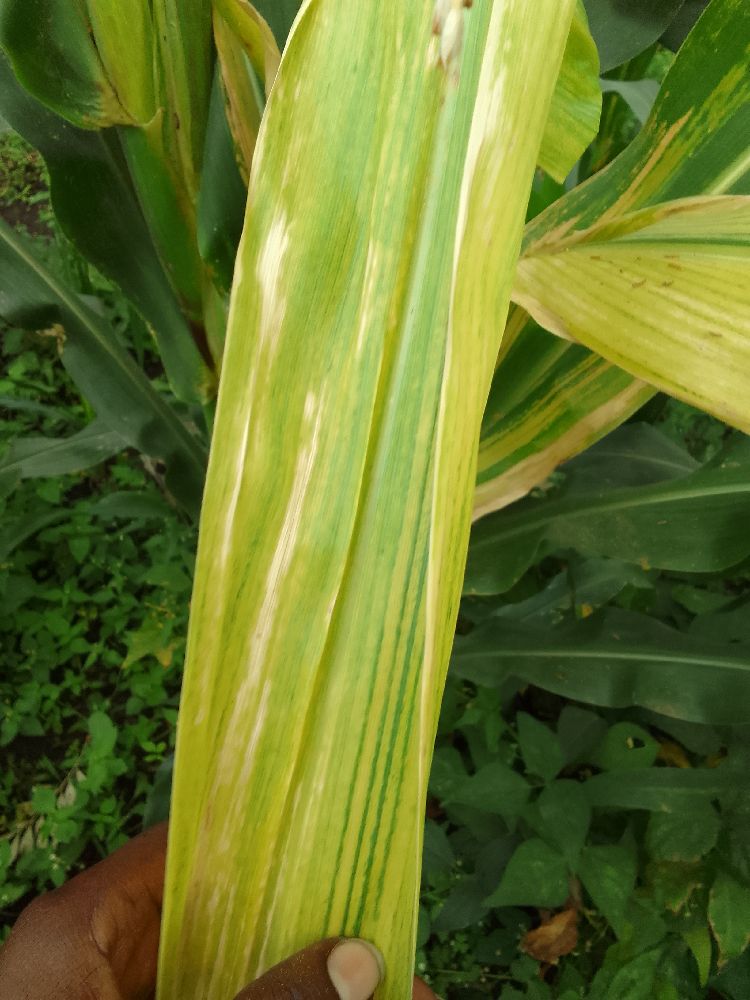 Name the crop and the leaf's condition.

maize, maize lethal necrosis
